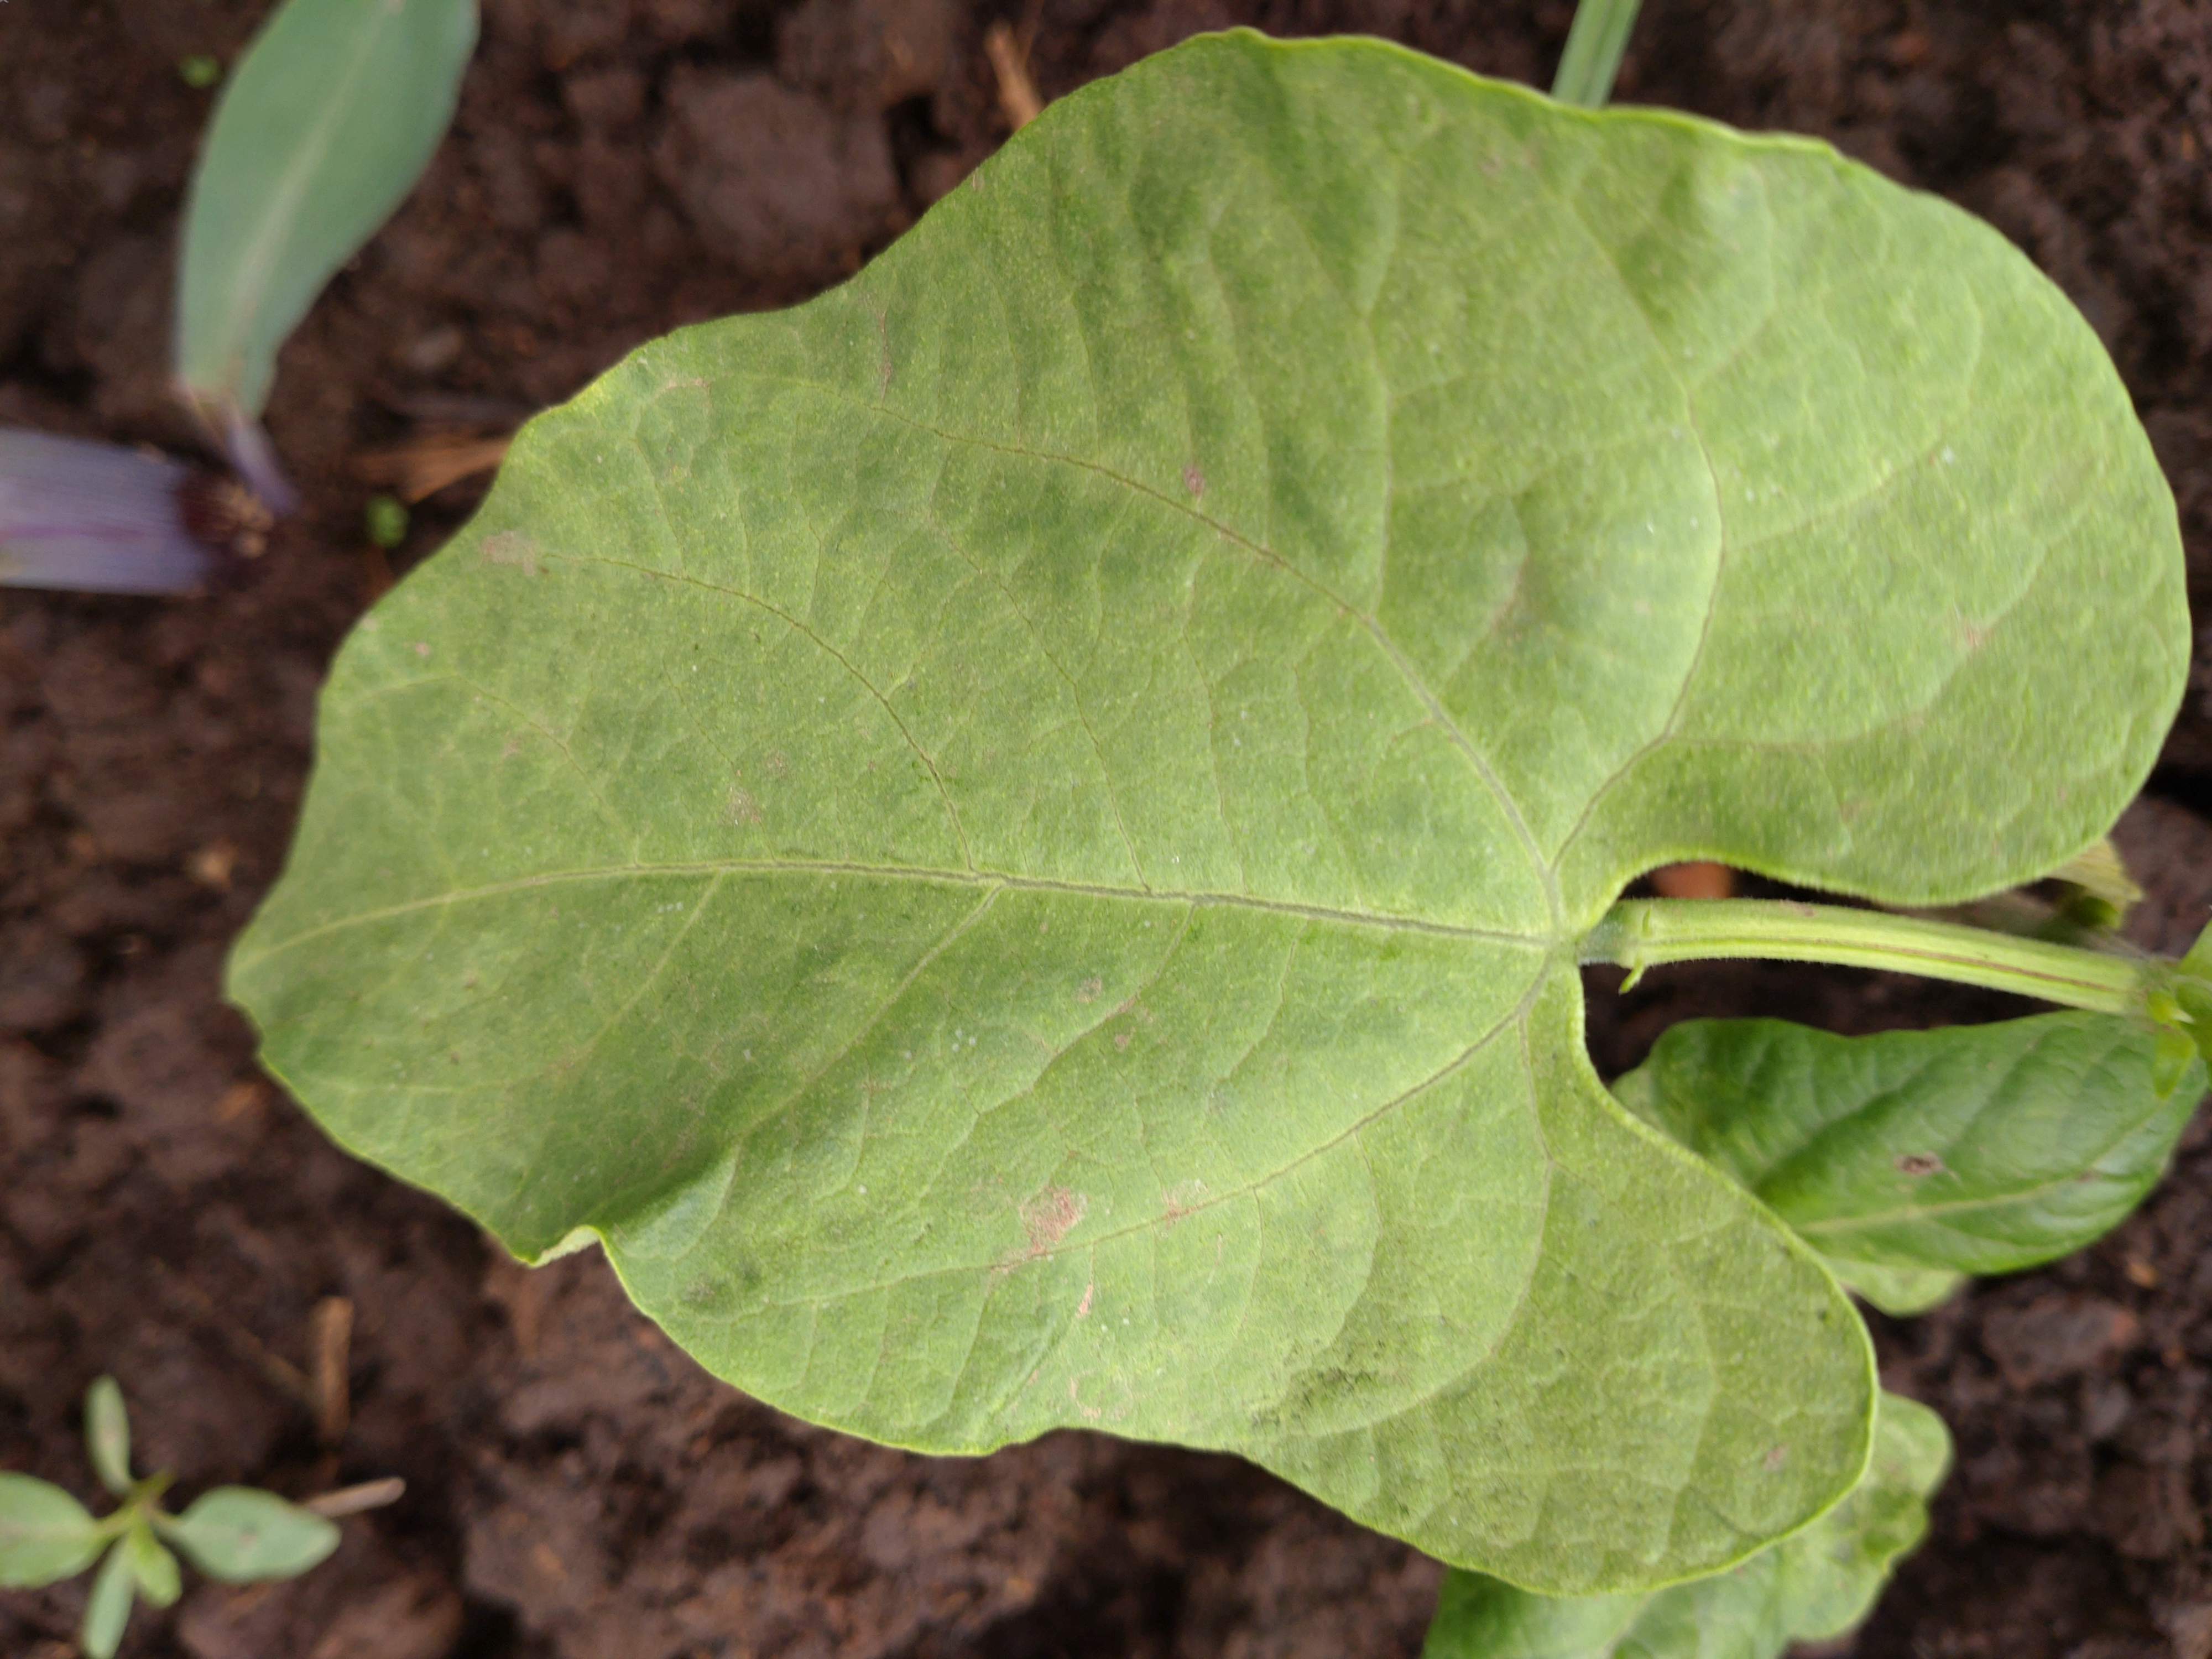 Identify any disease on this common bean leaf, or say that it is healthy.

healthy
